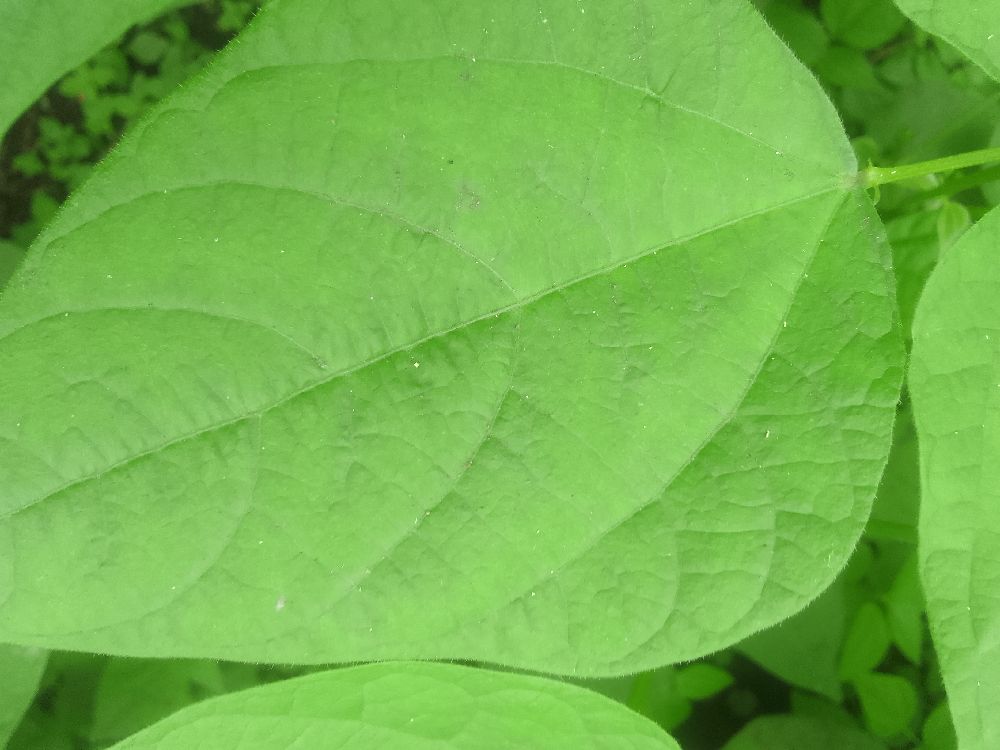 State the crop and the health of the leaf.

common bean, healthy
